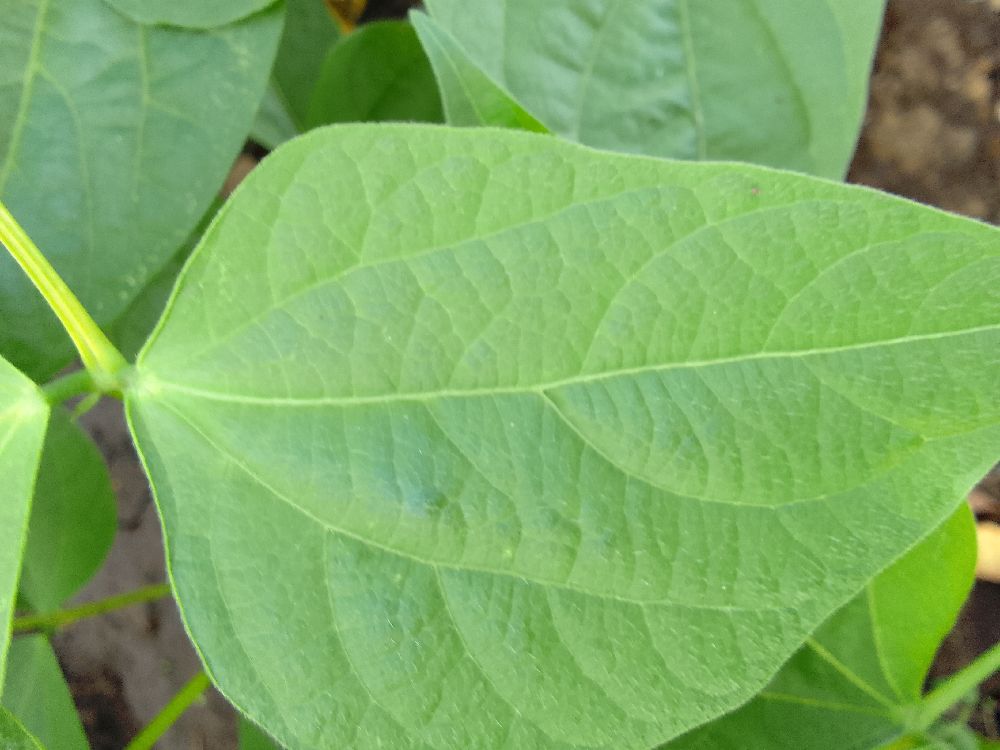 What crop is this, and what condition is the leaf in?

common bean, healthy
